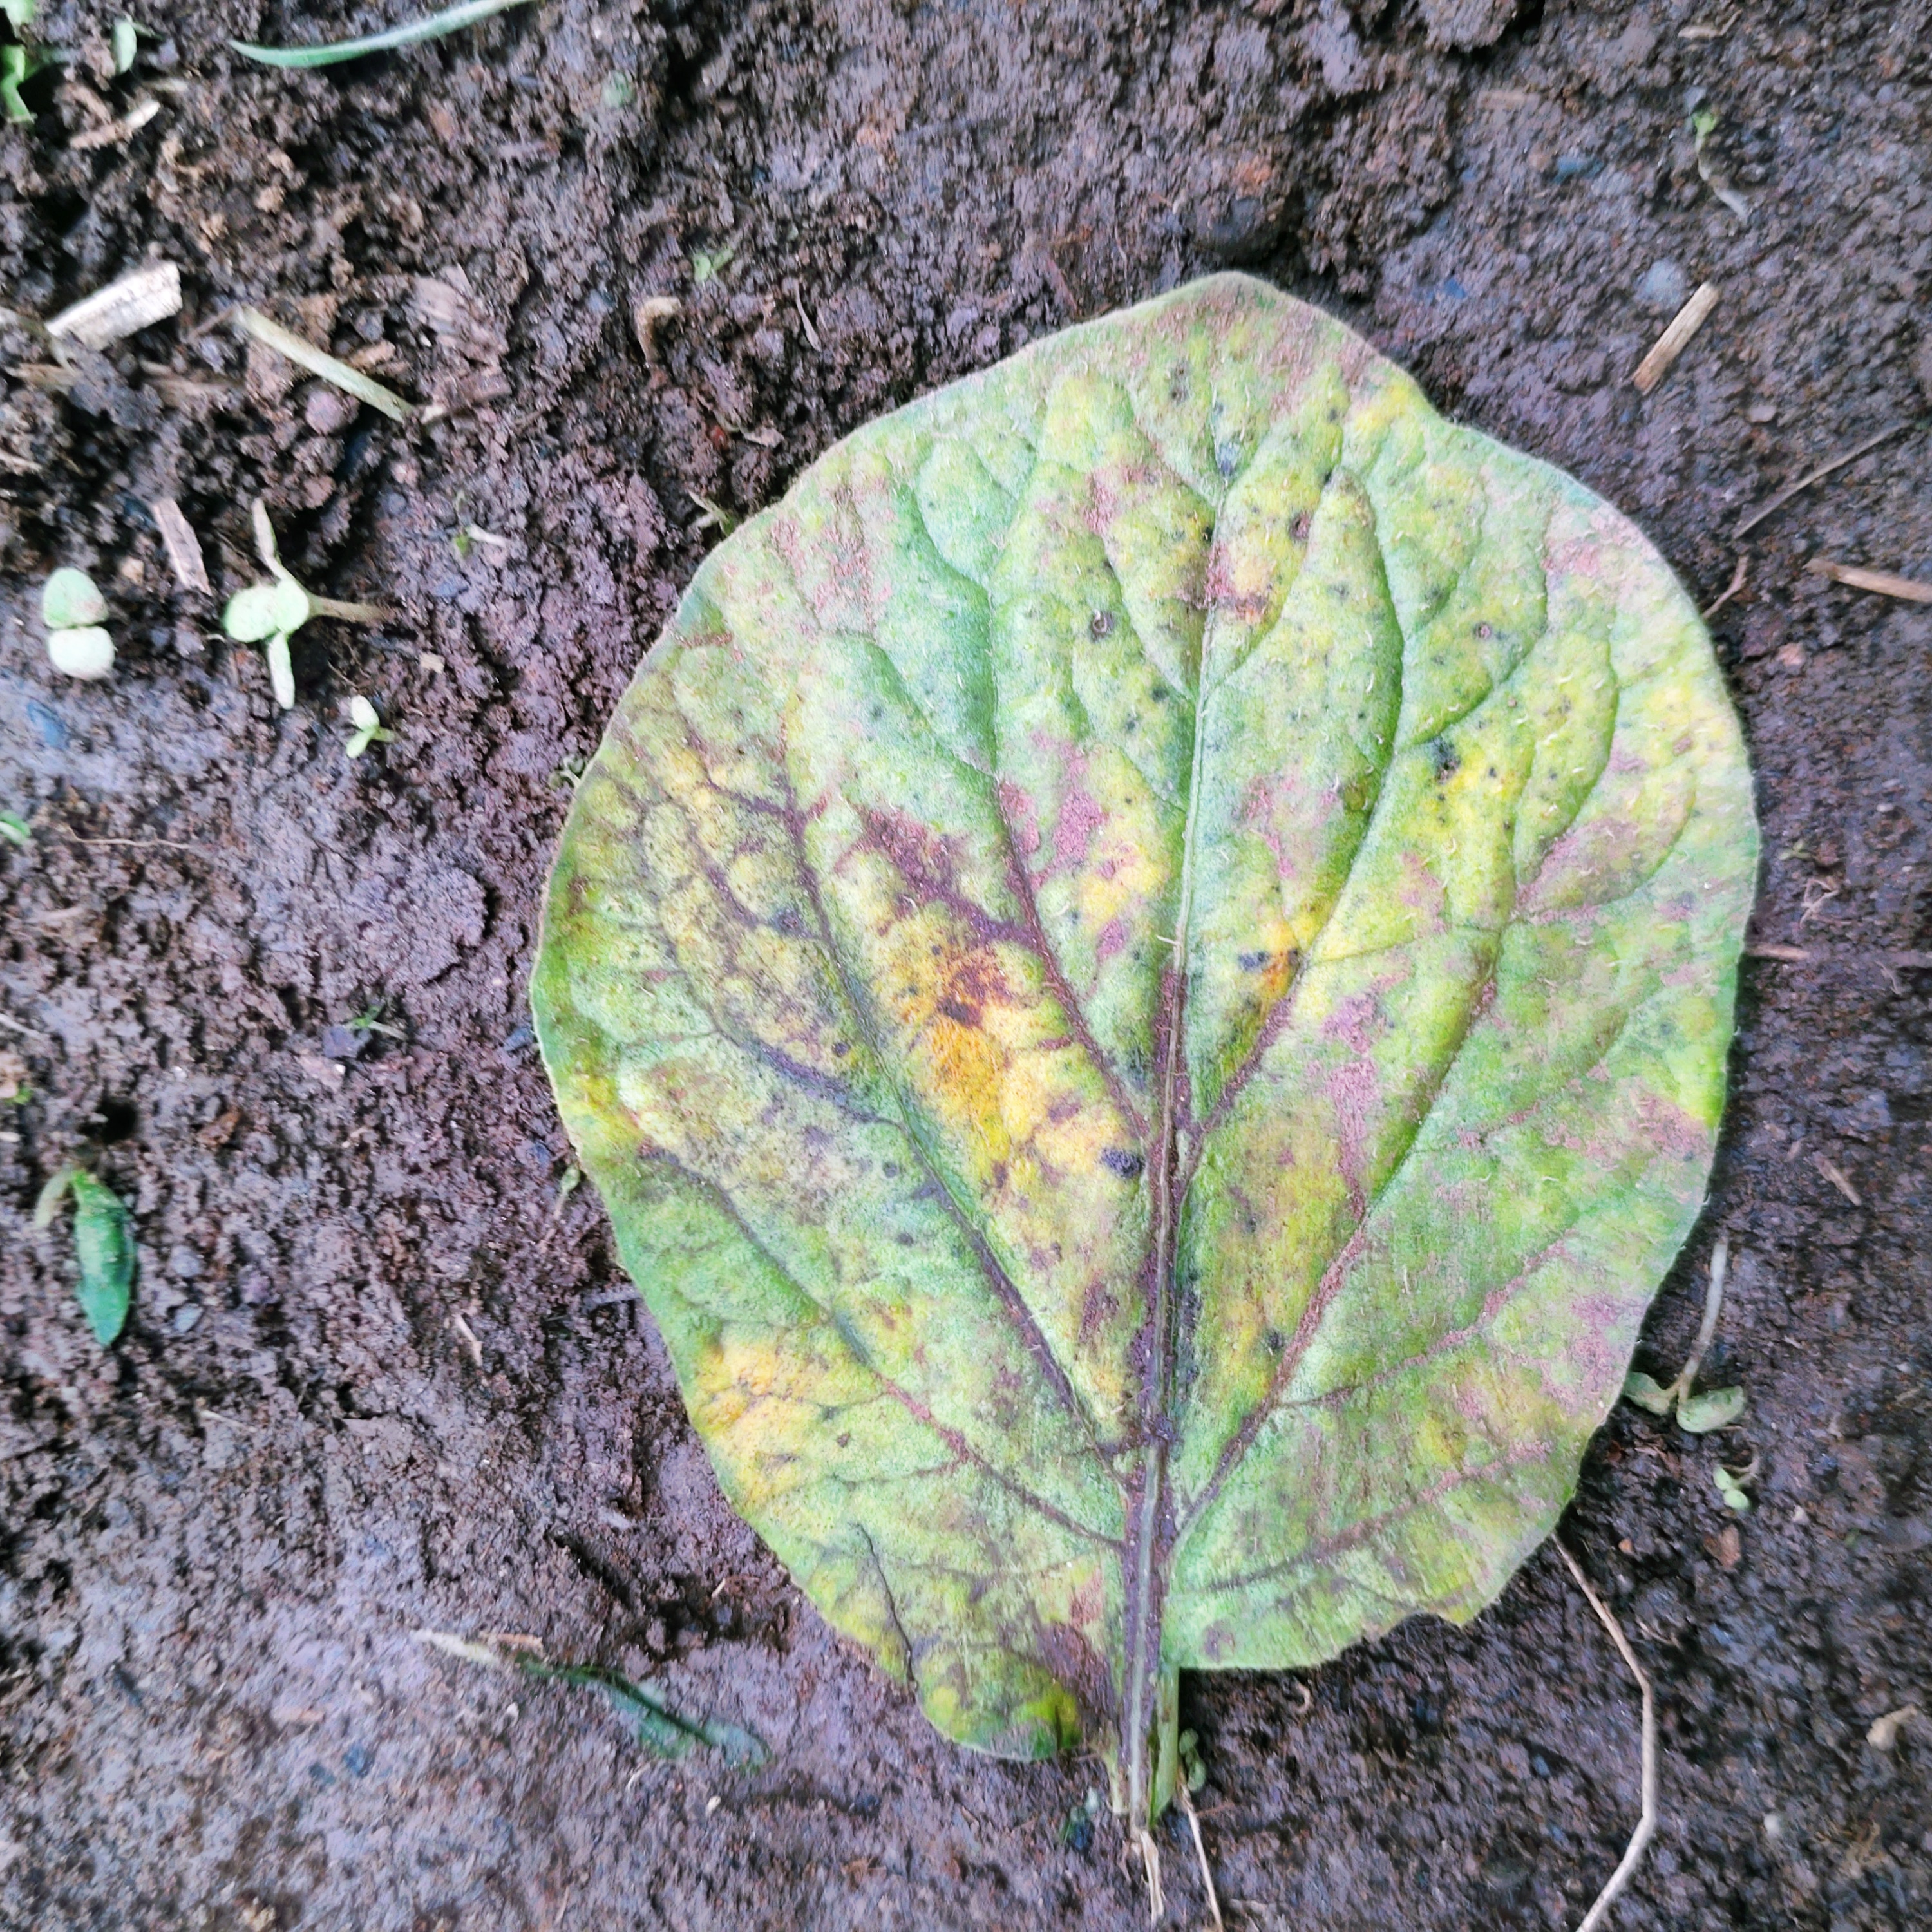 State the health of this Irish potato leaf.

late blight
